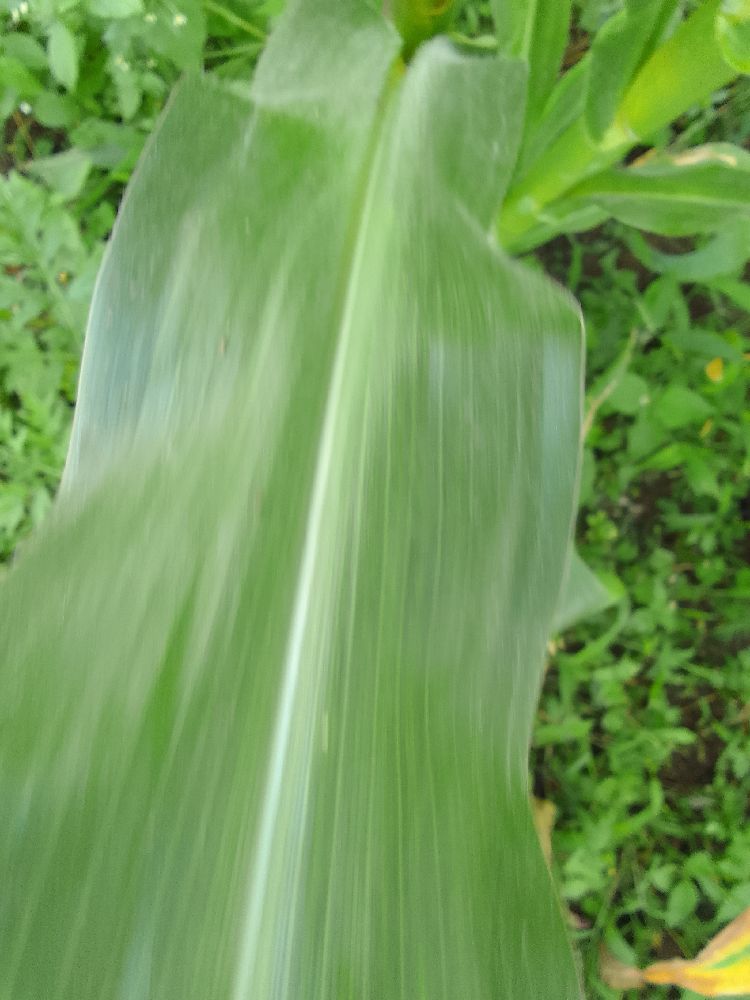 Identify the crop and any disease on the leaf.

maize, healthy
